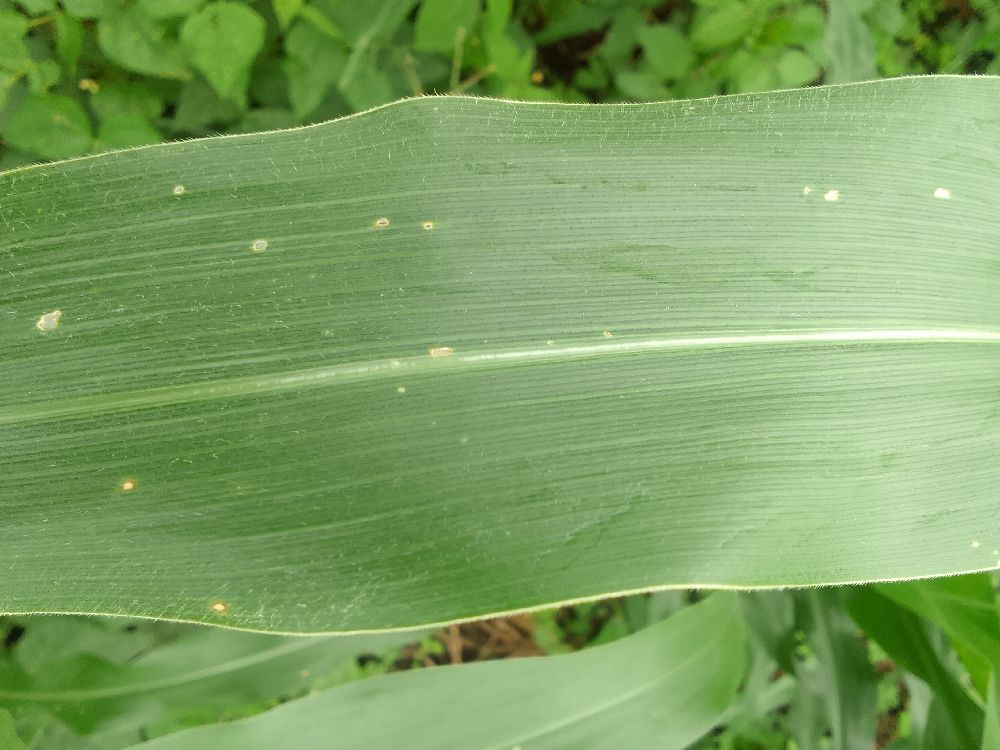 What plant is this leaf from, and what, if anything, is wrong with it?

maize, healthy
